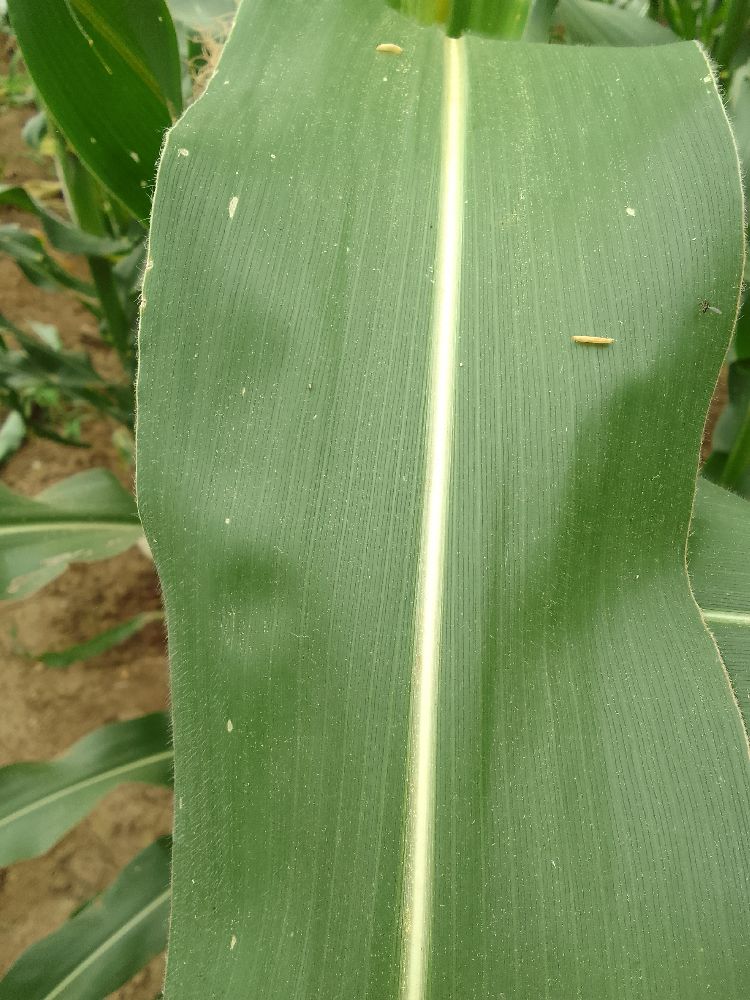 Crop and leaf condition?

maize, healthy
